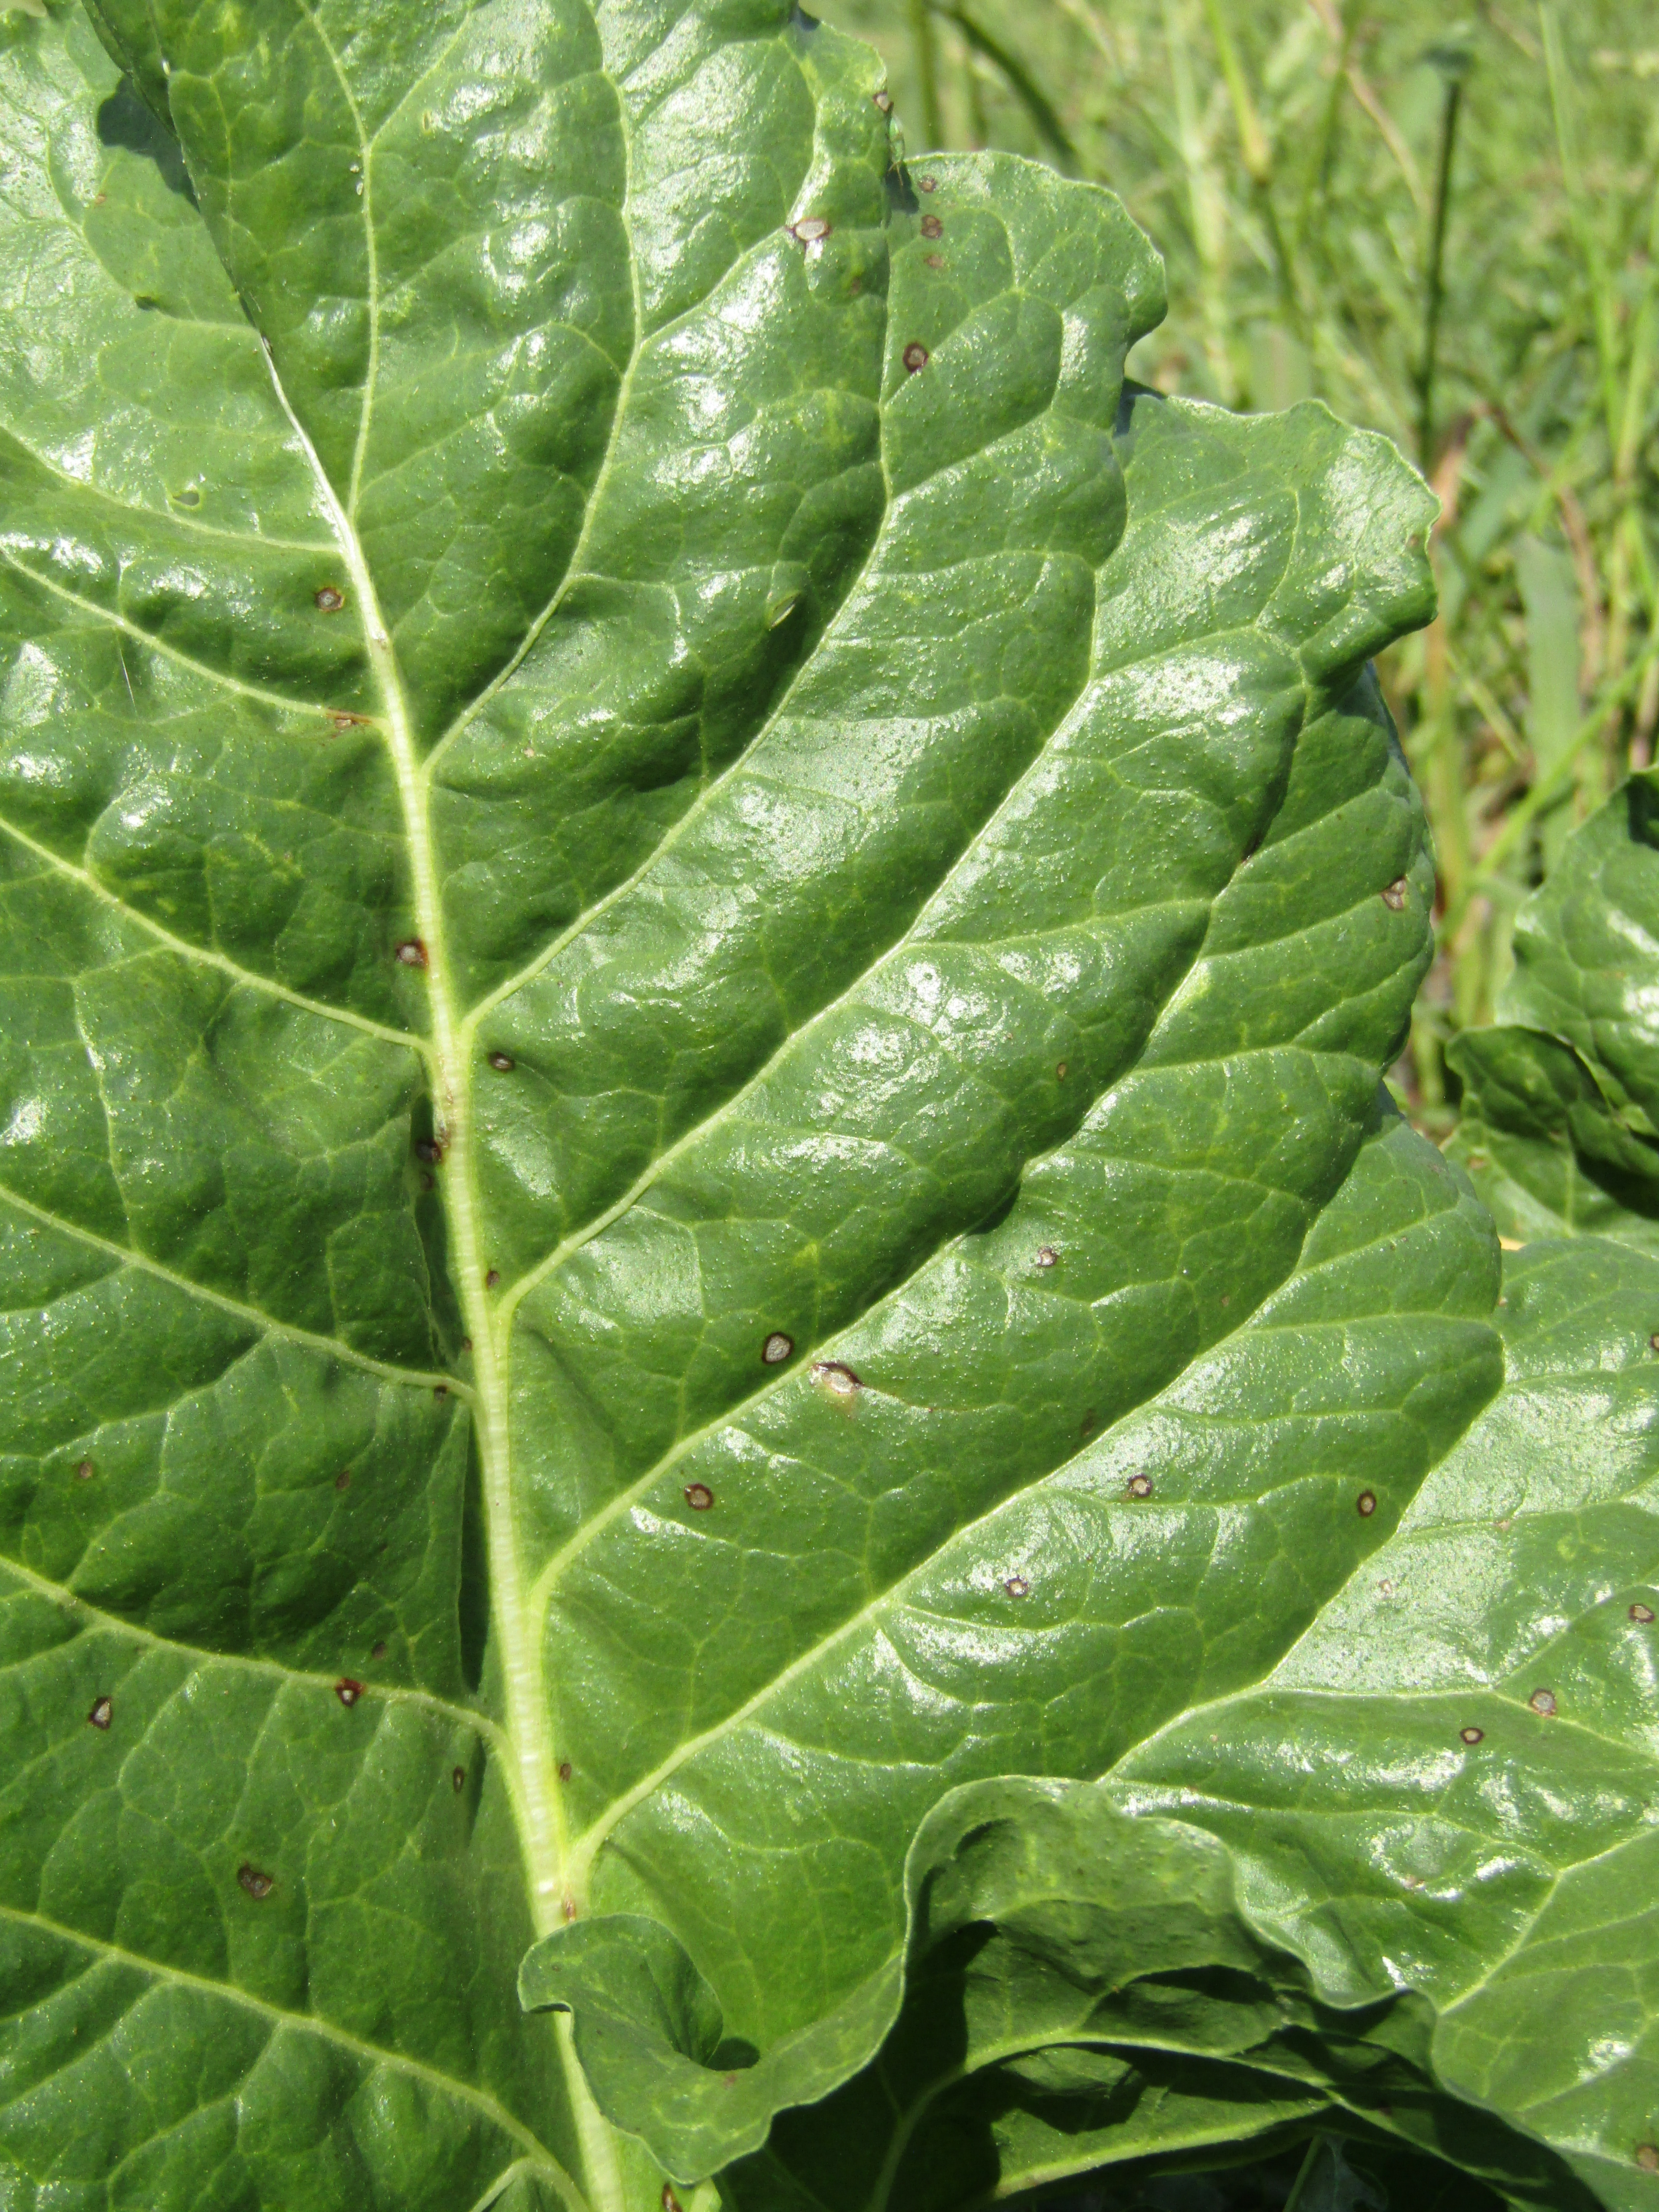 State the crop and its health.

beet, cercospora
